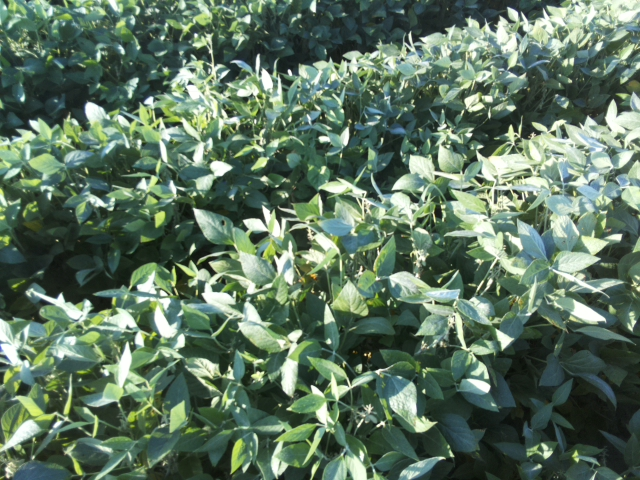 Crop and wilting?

soybean, leaflets folding inward at secondary pulvinus with no turgor loss in leaflets or petioles
